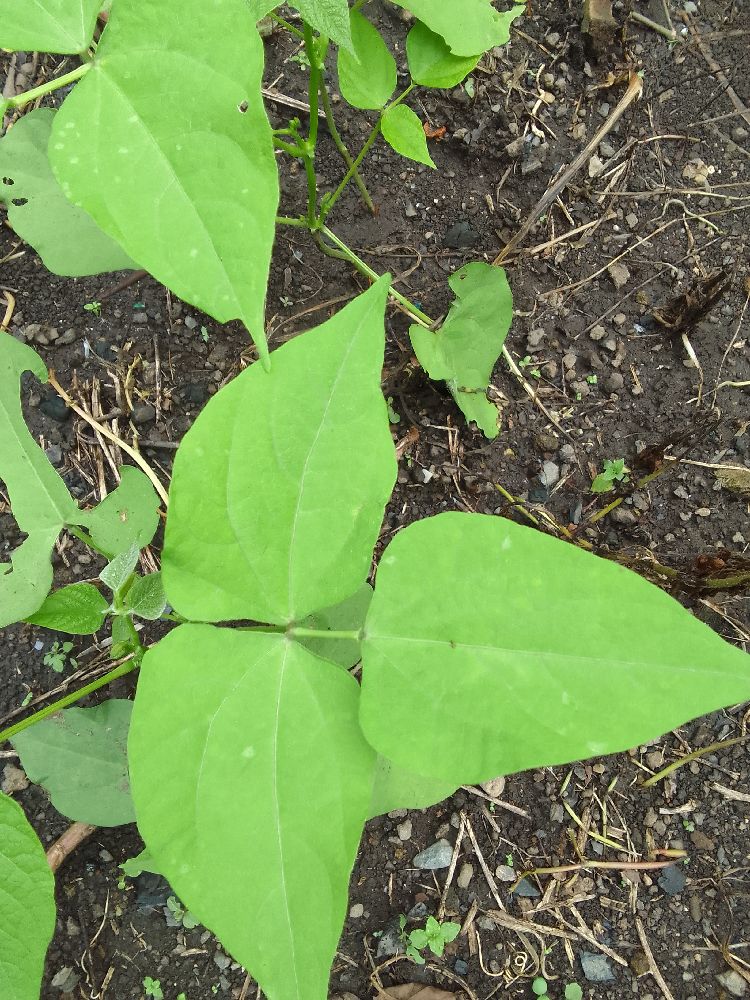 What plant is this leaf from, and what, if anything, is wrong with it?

common bean, healthy
